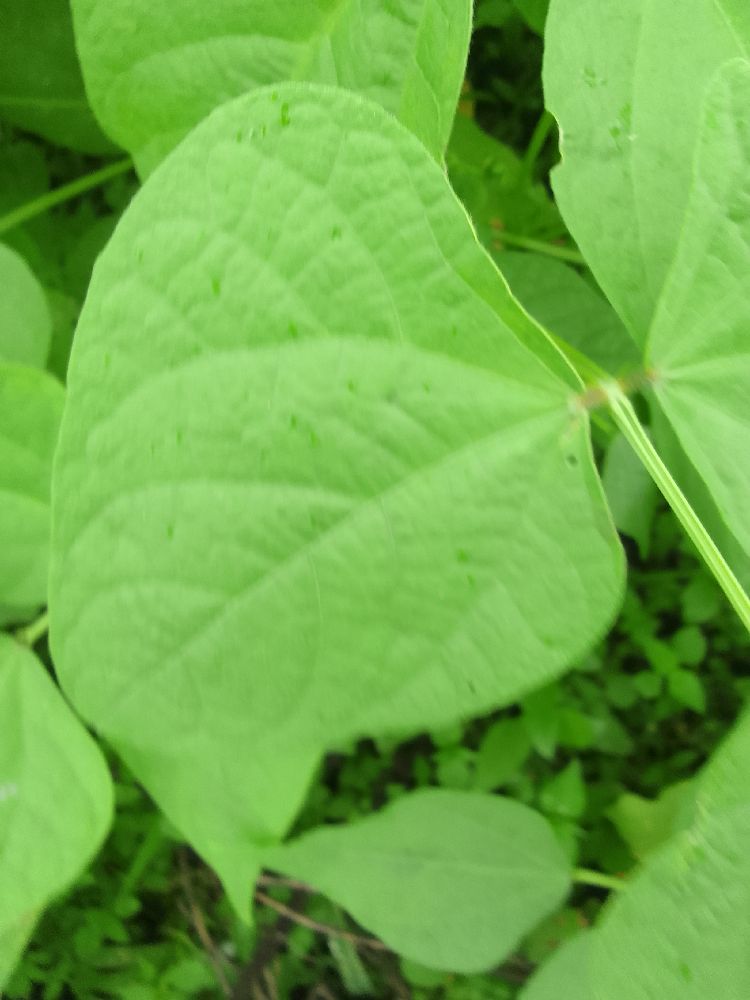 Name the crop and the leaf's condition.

common bean, healthy
